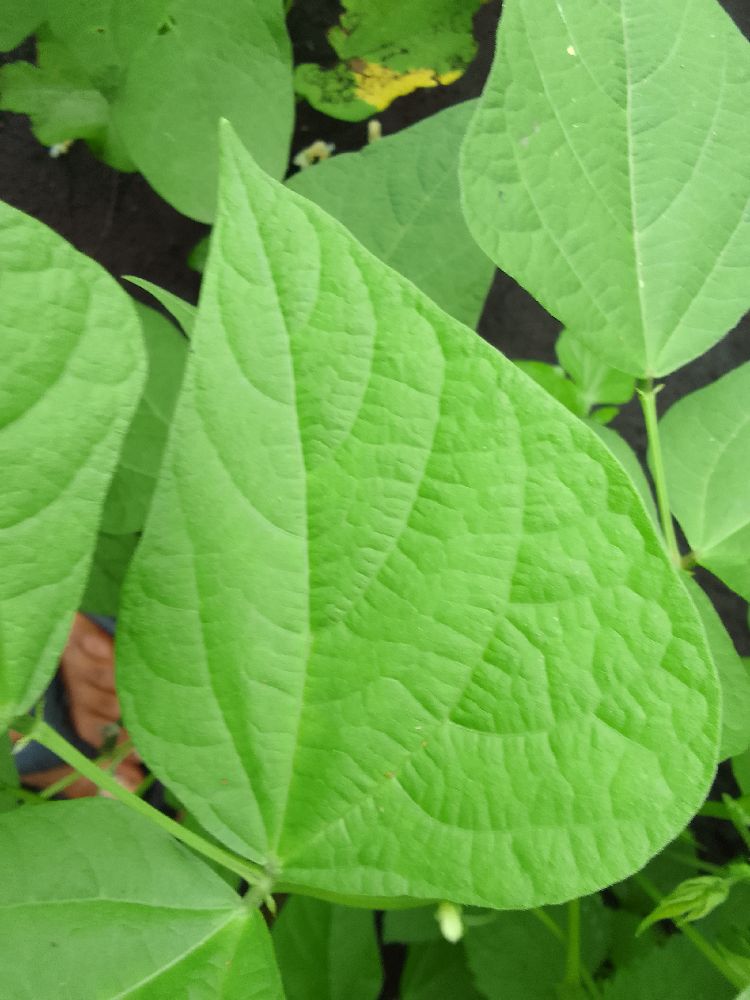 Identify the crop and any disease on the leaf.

common bean, healthy
